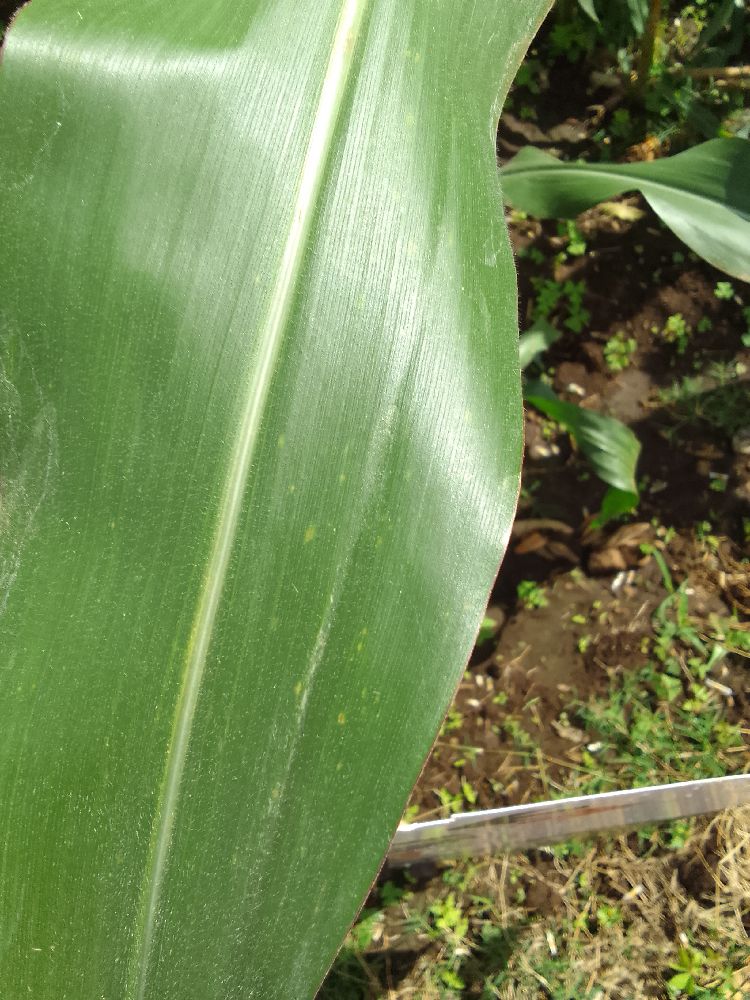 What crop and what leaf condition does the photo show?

maize, healthy
